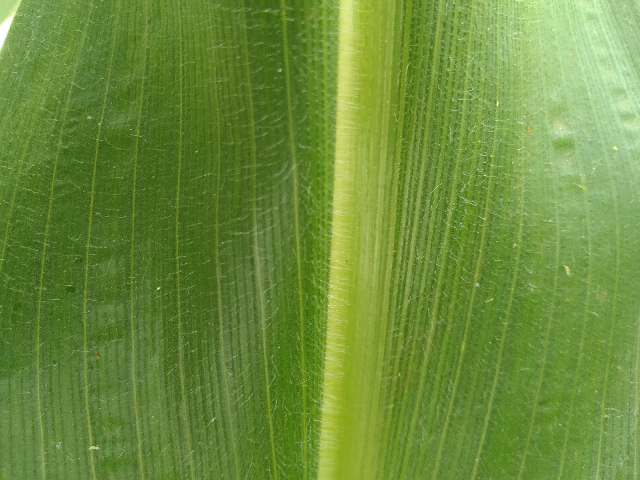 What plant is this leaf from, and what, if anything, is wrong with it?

maize, healthy
